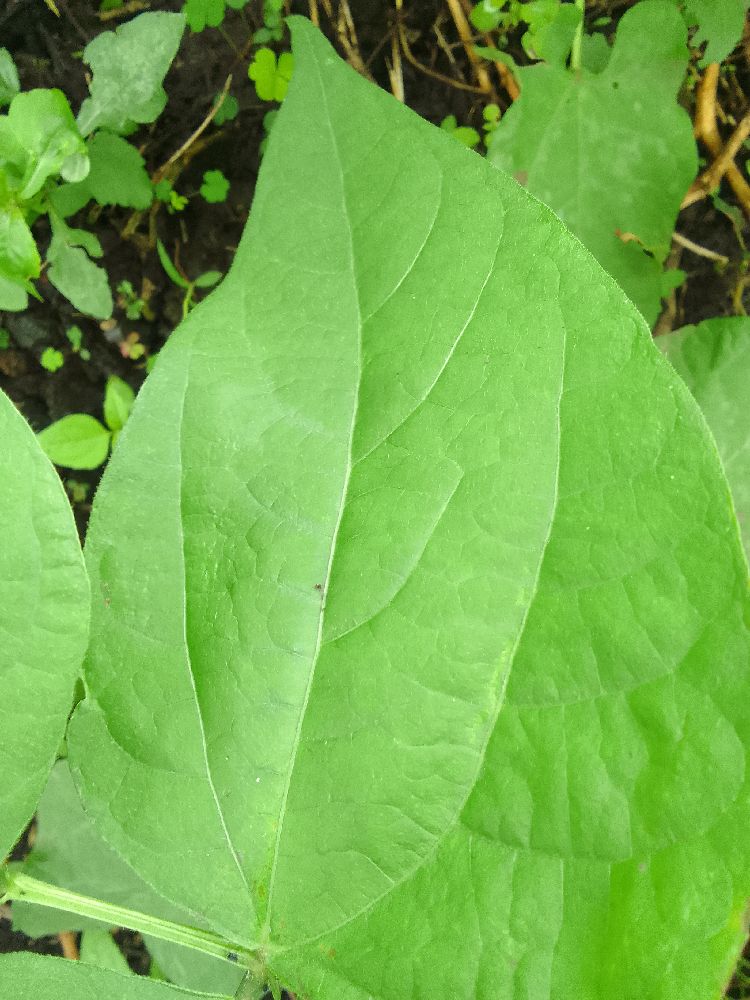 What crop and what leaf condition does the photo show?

common bean, healthy
